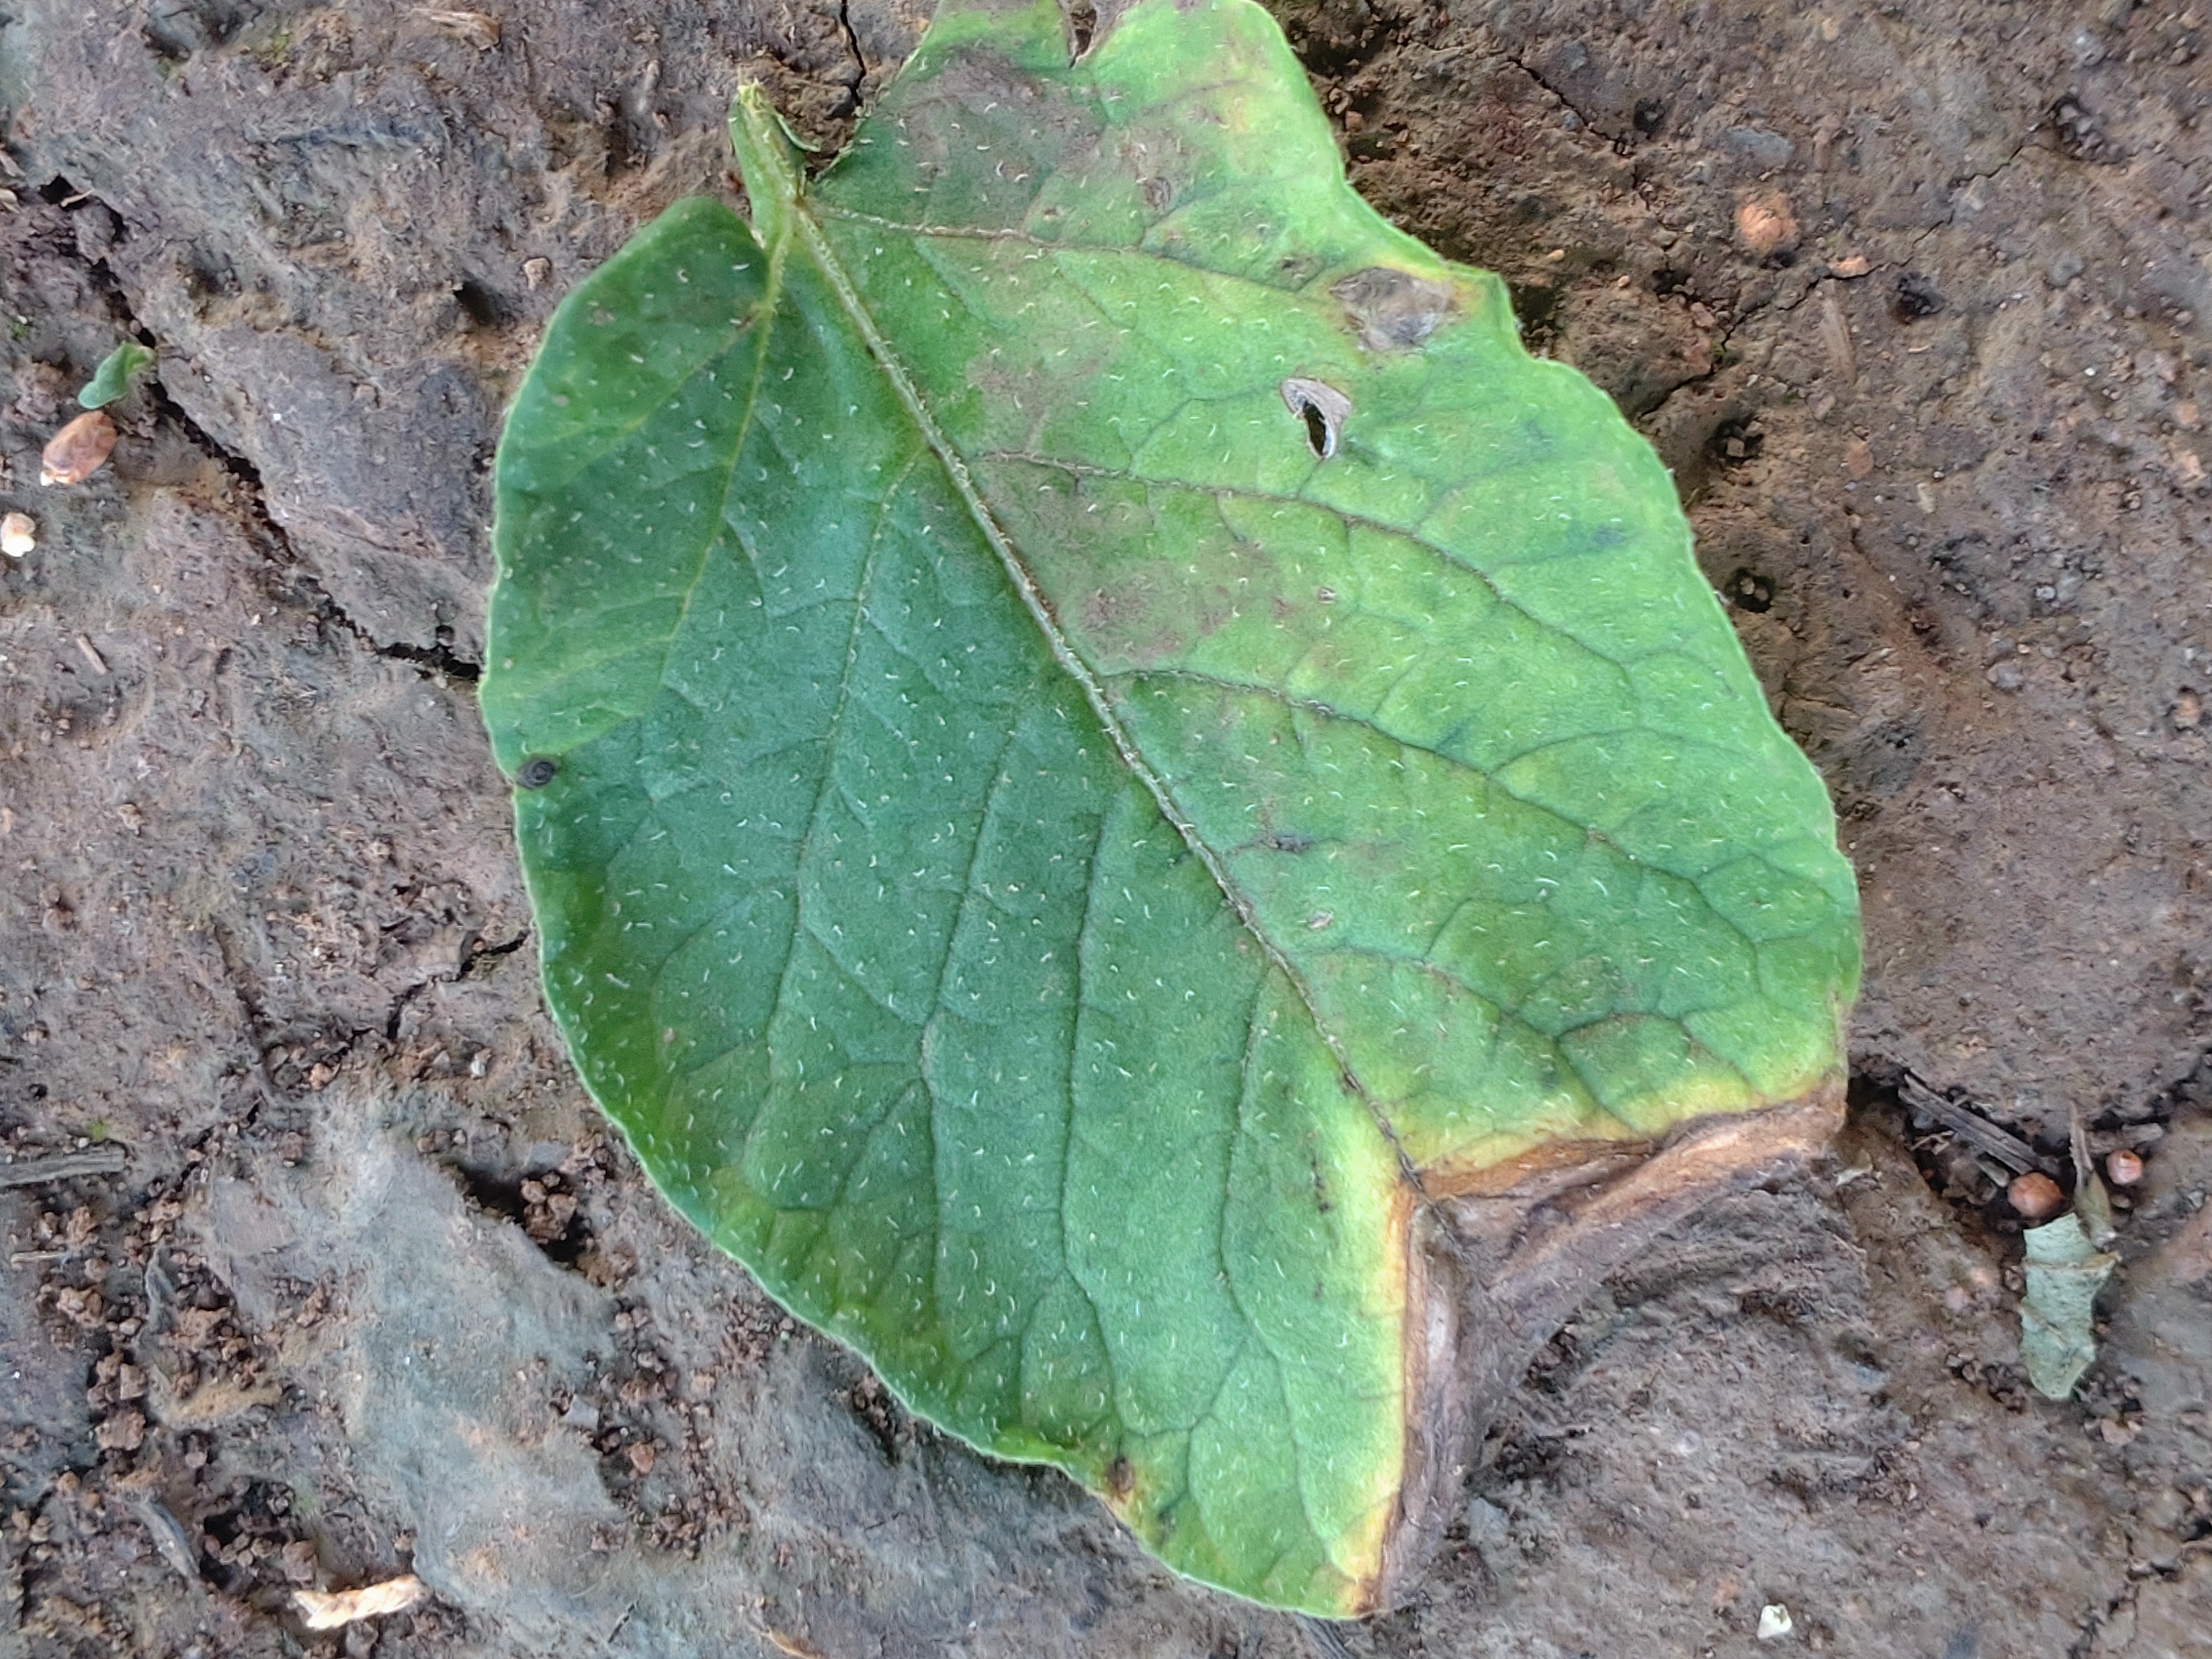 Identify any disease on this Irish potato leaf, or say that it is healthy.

early blight
